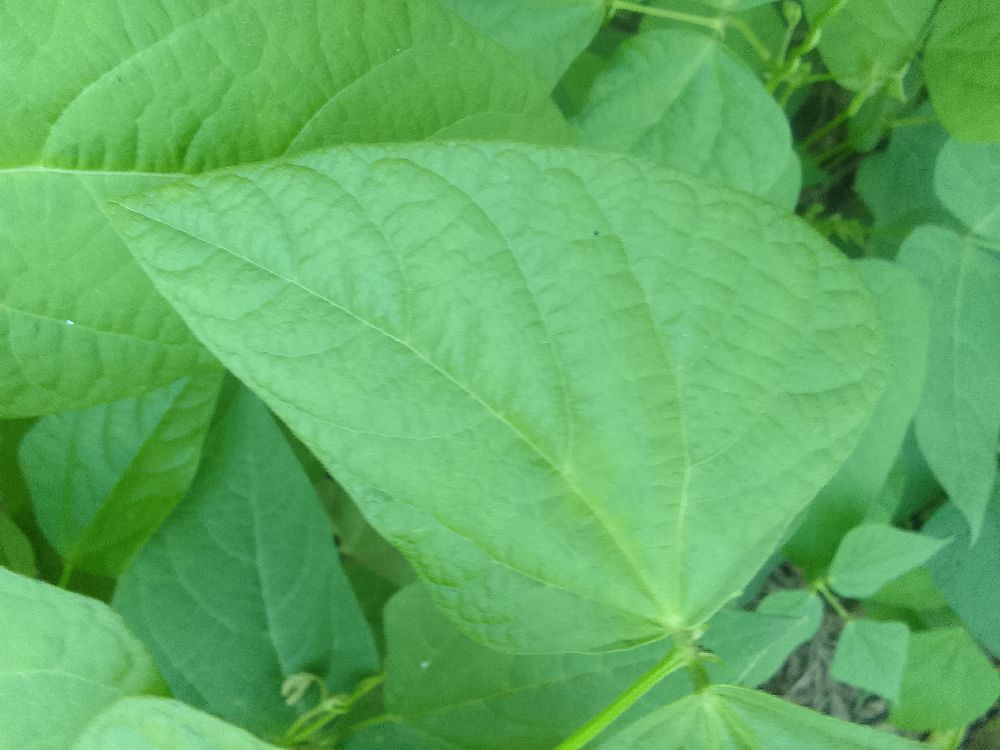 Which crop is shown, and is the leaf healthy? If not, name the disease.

common bean, healthy
